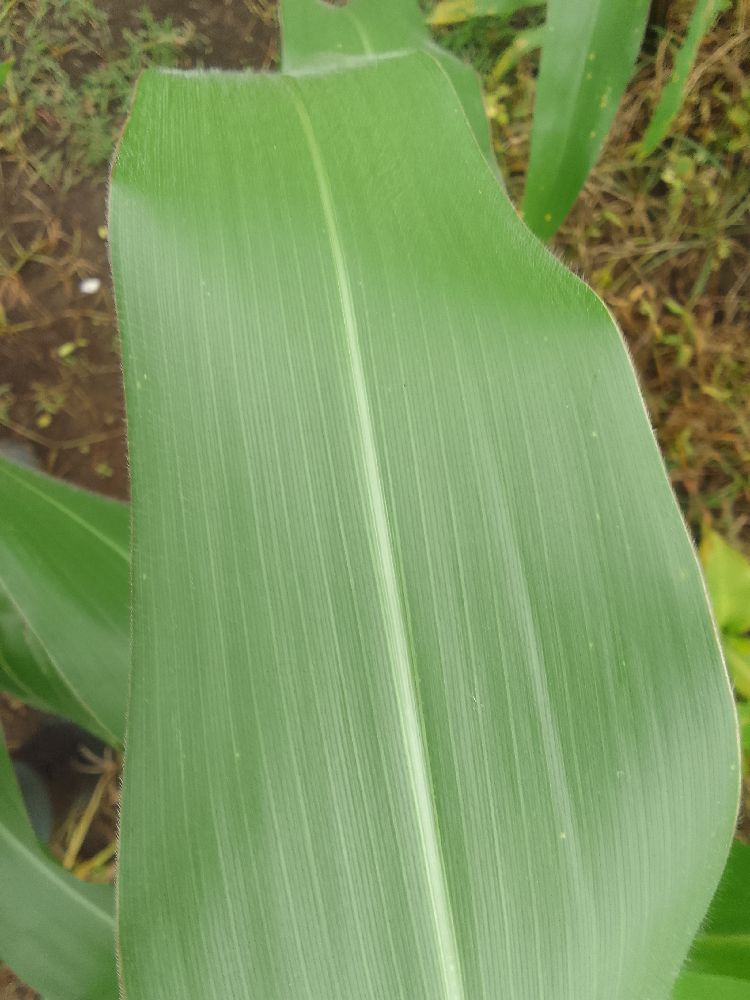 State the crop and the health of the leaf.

maize, healthy
